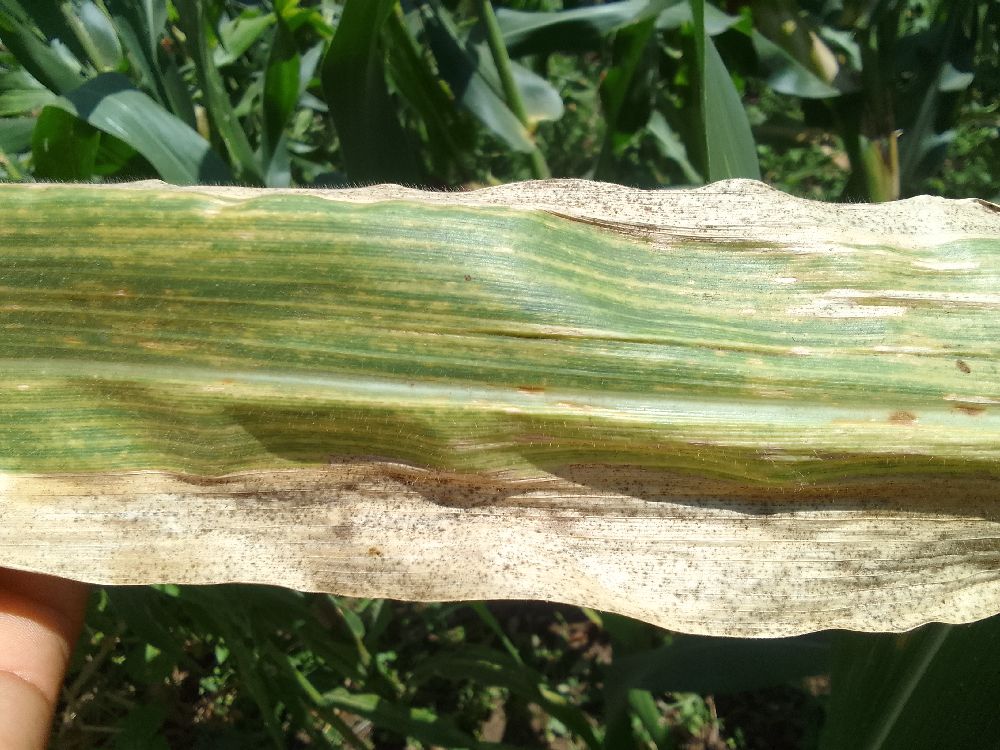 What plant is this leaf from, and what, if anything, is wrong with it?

maize, maize lethal necrosis
